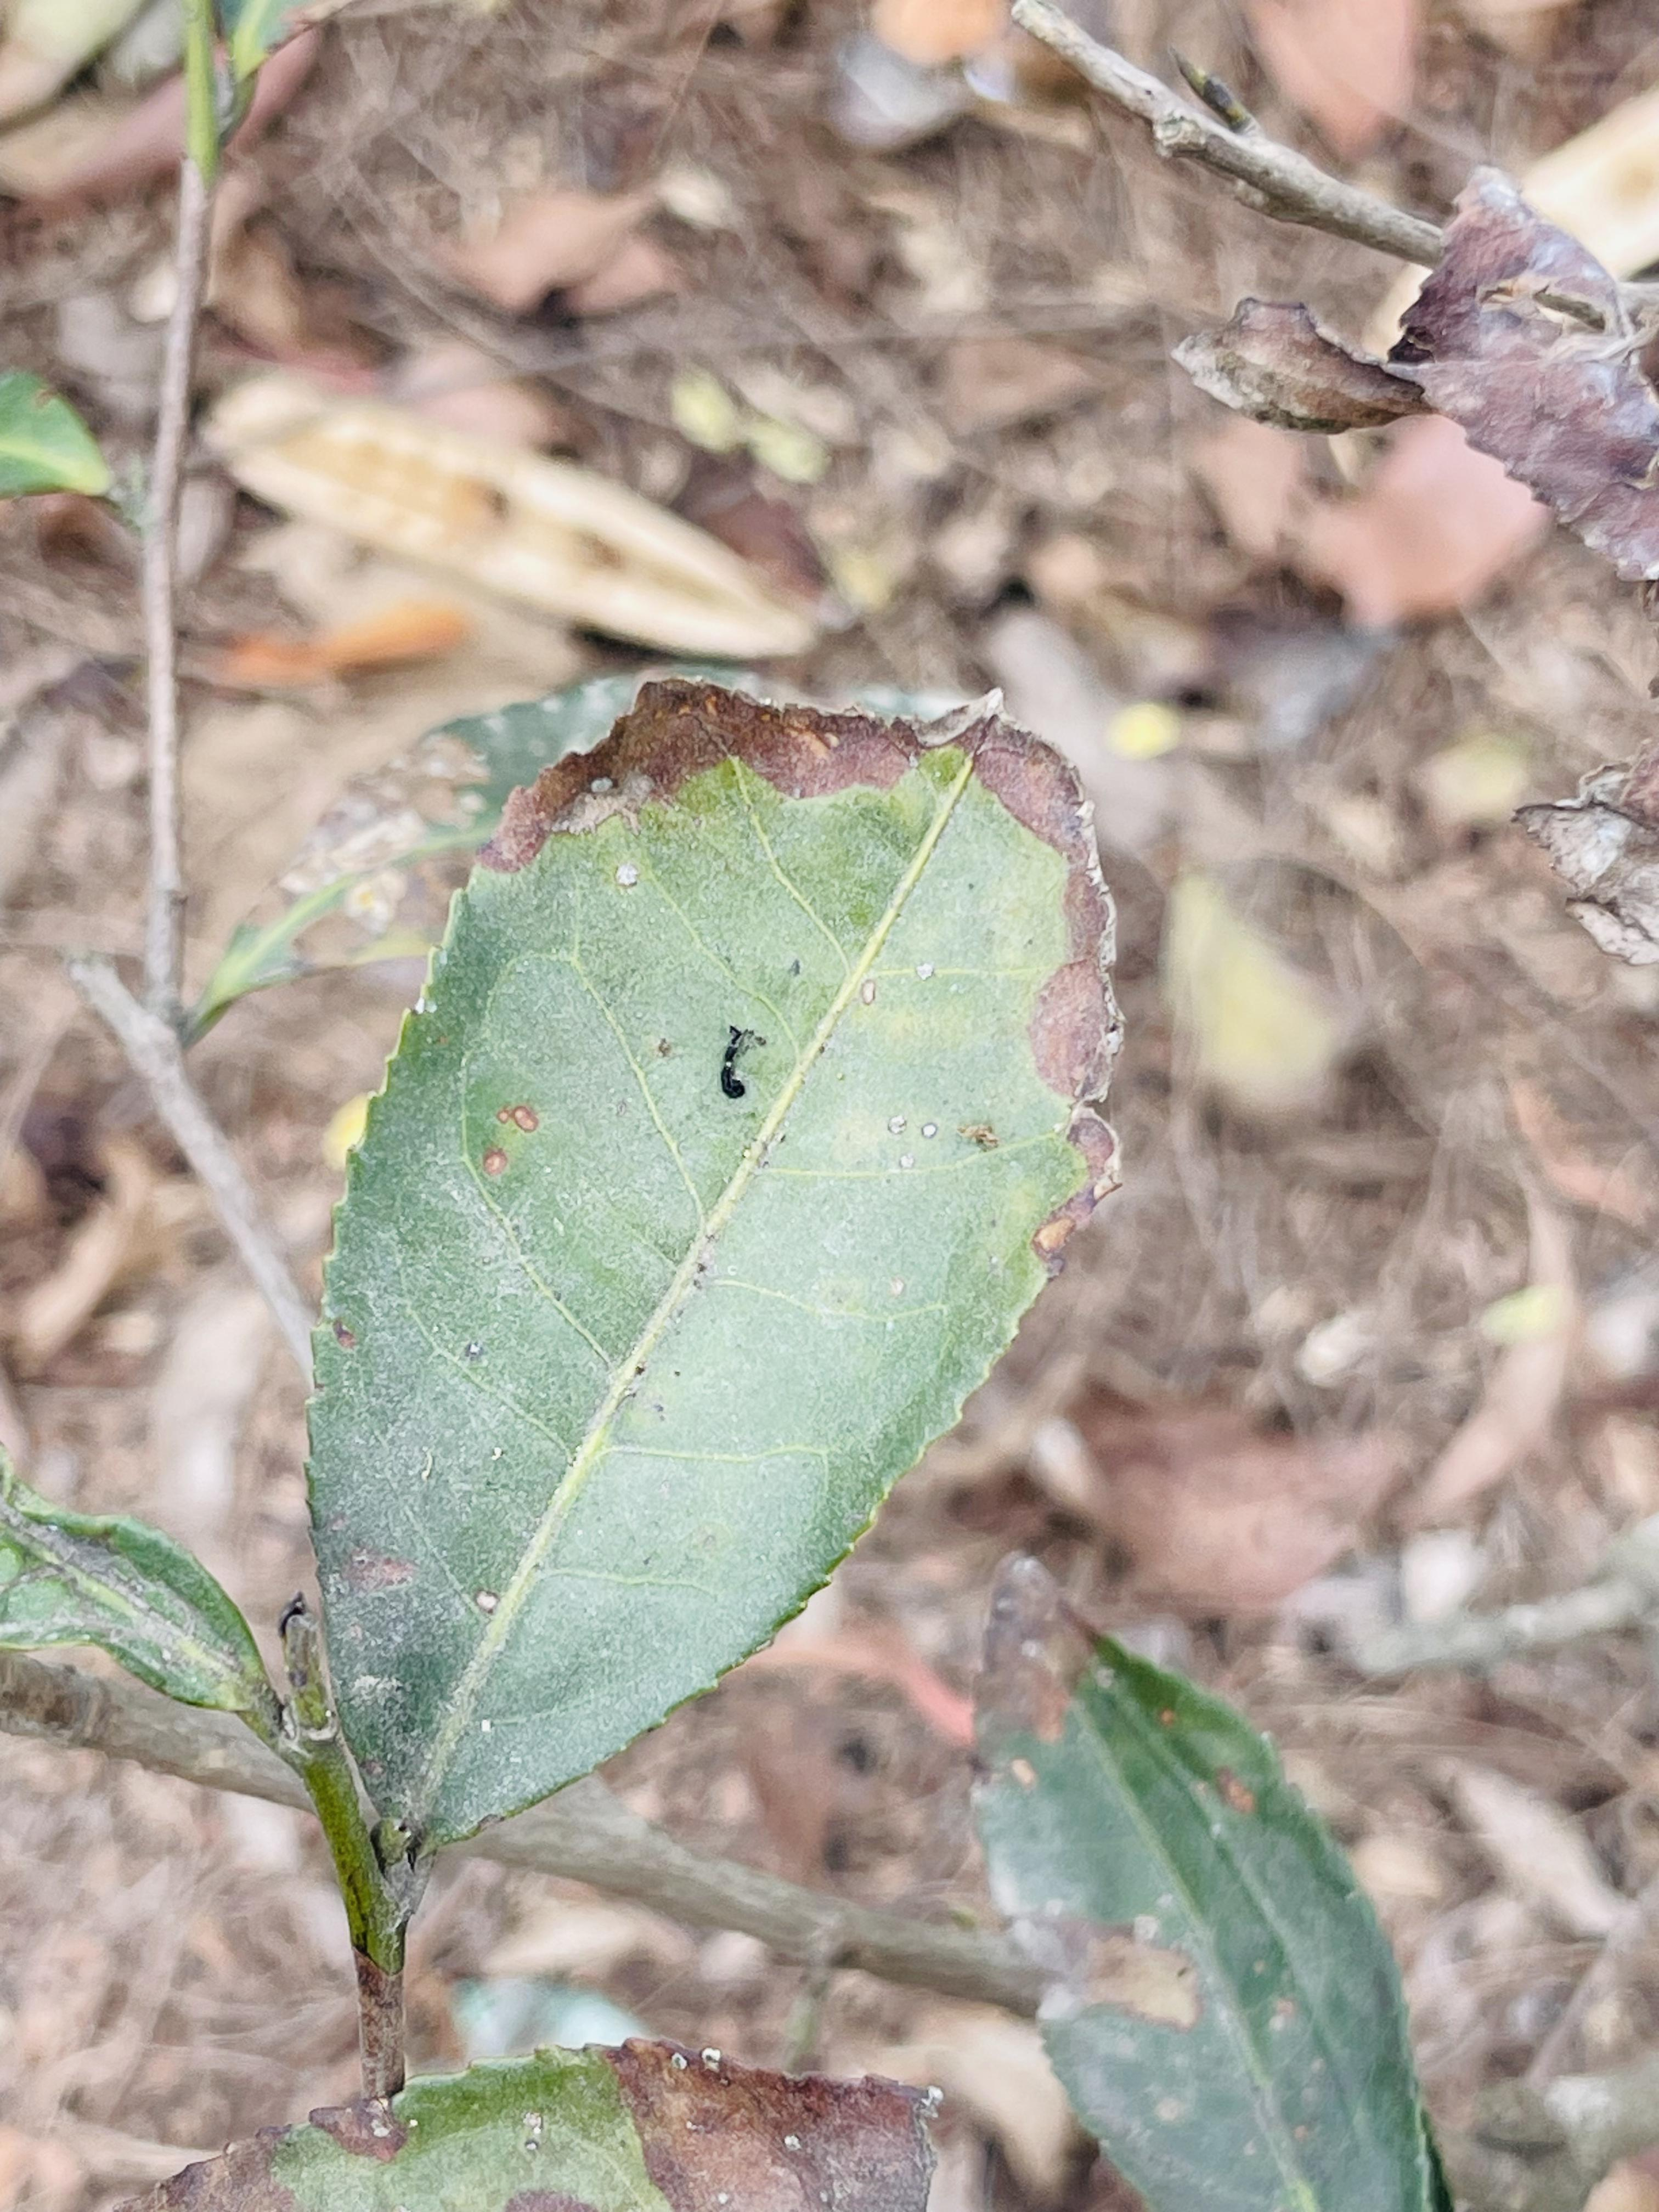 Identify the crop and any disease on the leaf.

tea, blight
